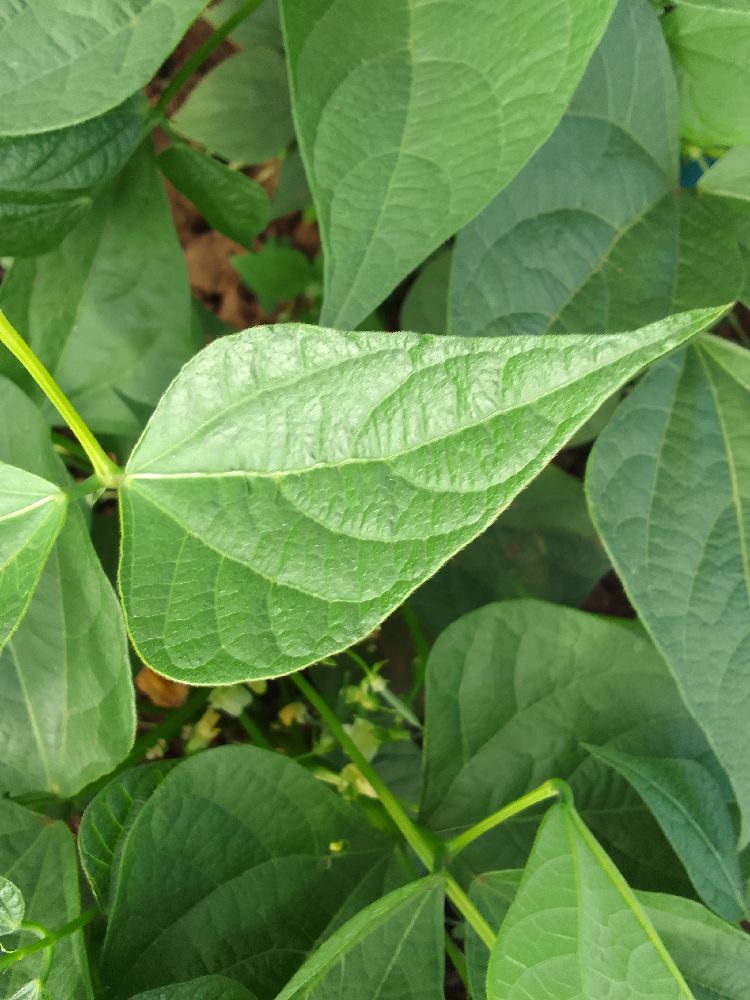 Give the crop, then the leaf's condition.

common bean, healthy
